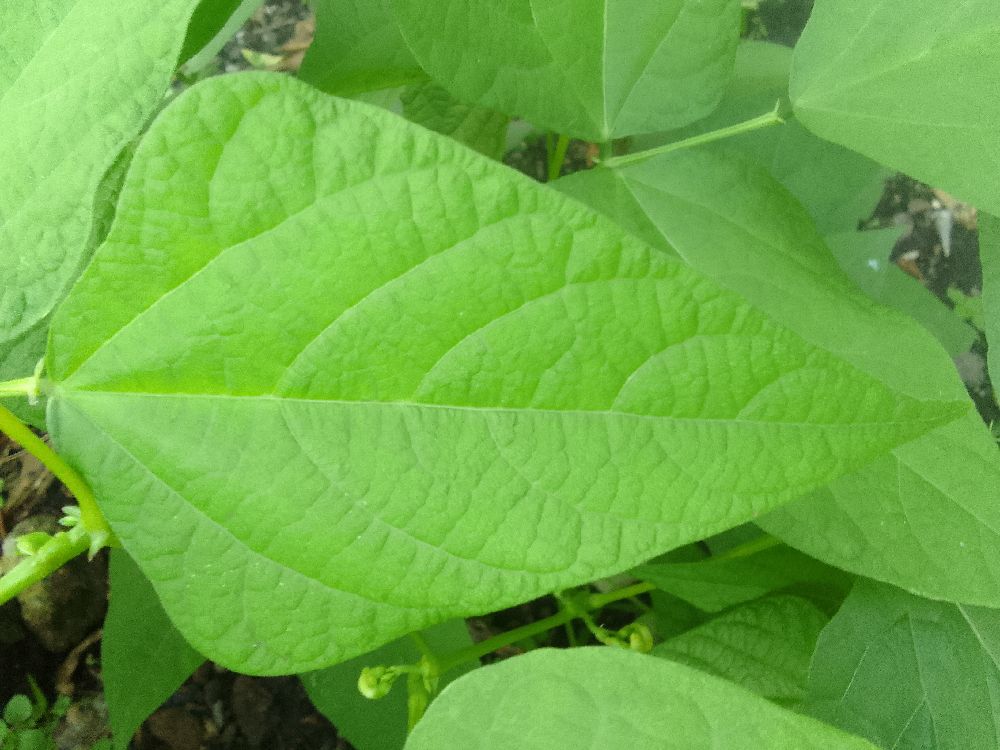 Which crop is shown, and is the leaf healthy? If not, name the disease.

common bean, healthy
